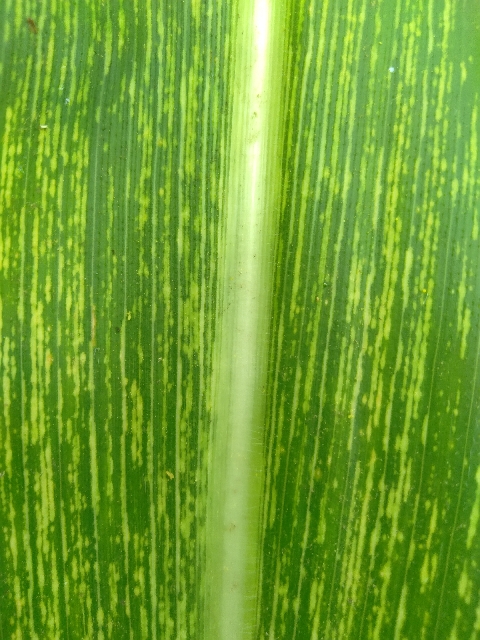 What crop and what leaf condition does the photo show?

maize, maize streak virus
